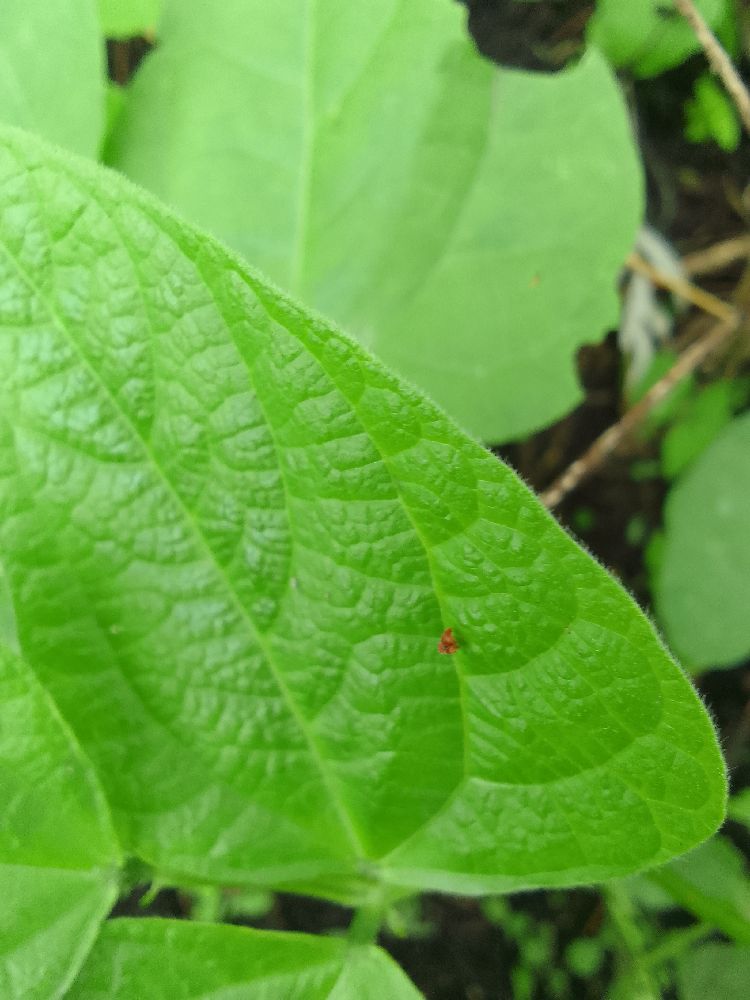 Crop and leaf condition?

common bean, healthy
